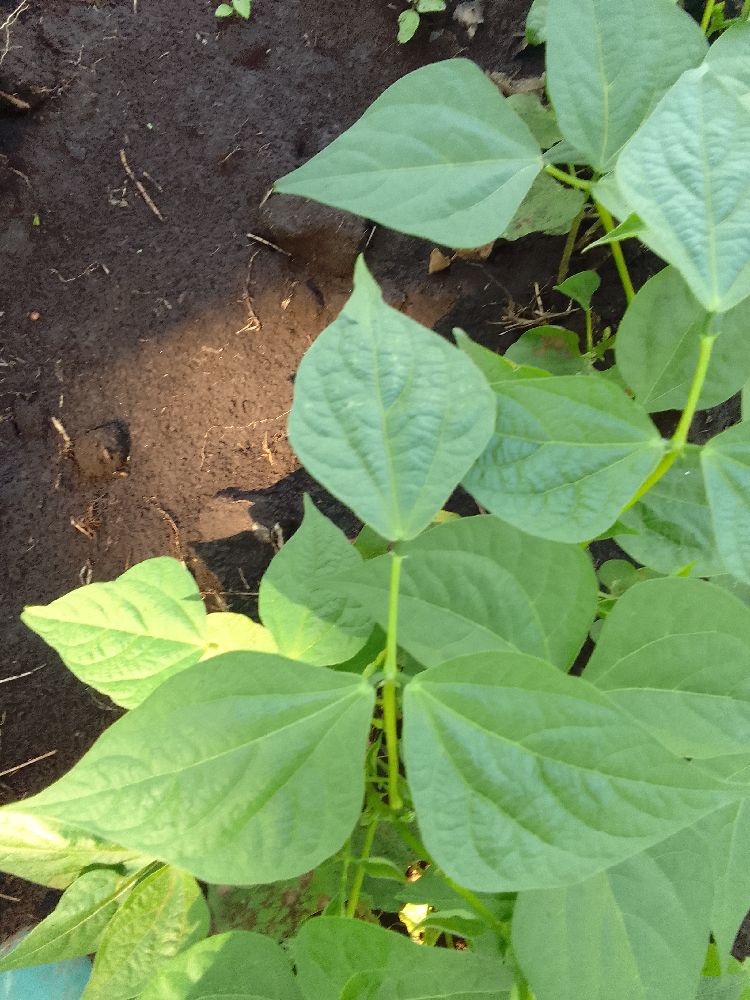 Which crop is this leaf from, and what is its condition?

common bean, healthy
